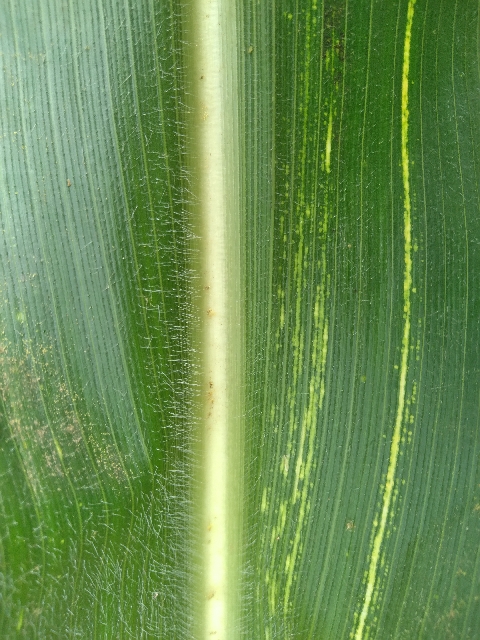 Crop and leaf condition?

maize, maize streak virus
